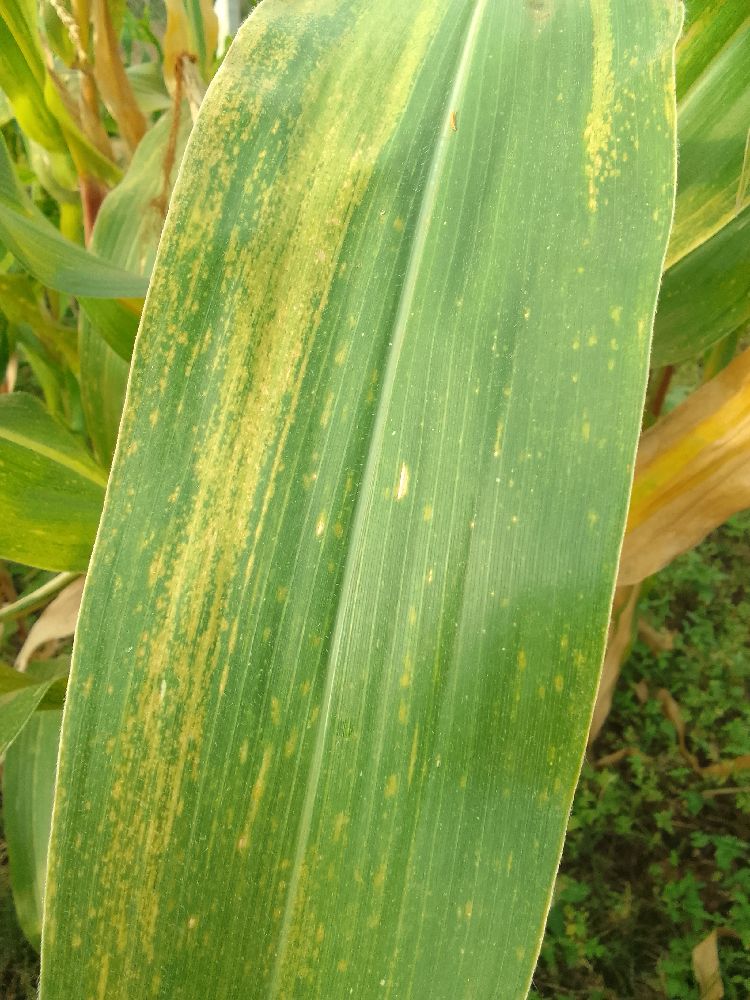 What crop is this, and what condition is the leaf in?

maize, maize lethal necrosis
